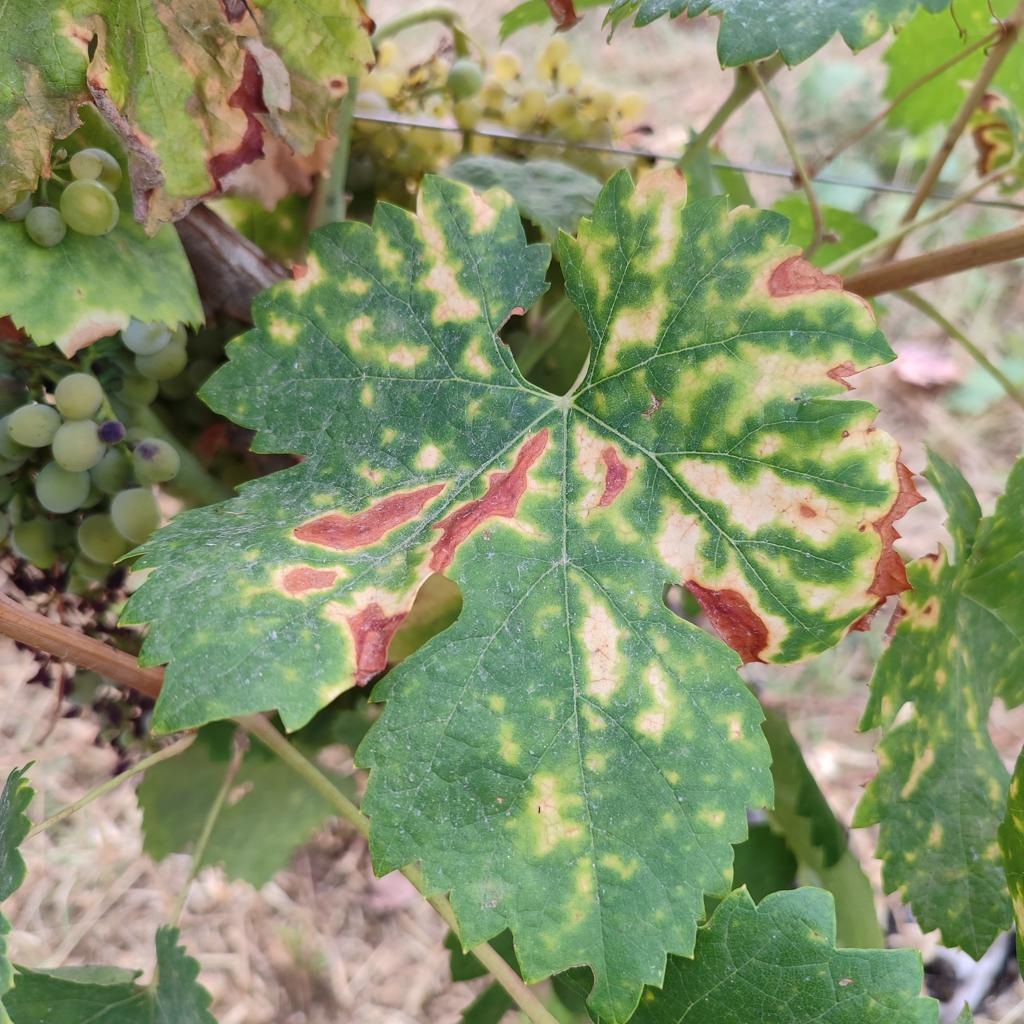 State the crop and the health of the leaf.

grapevine, esca complex
